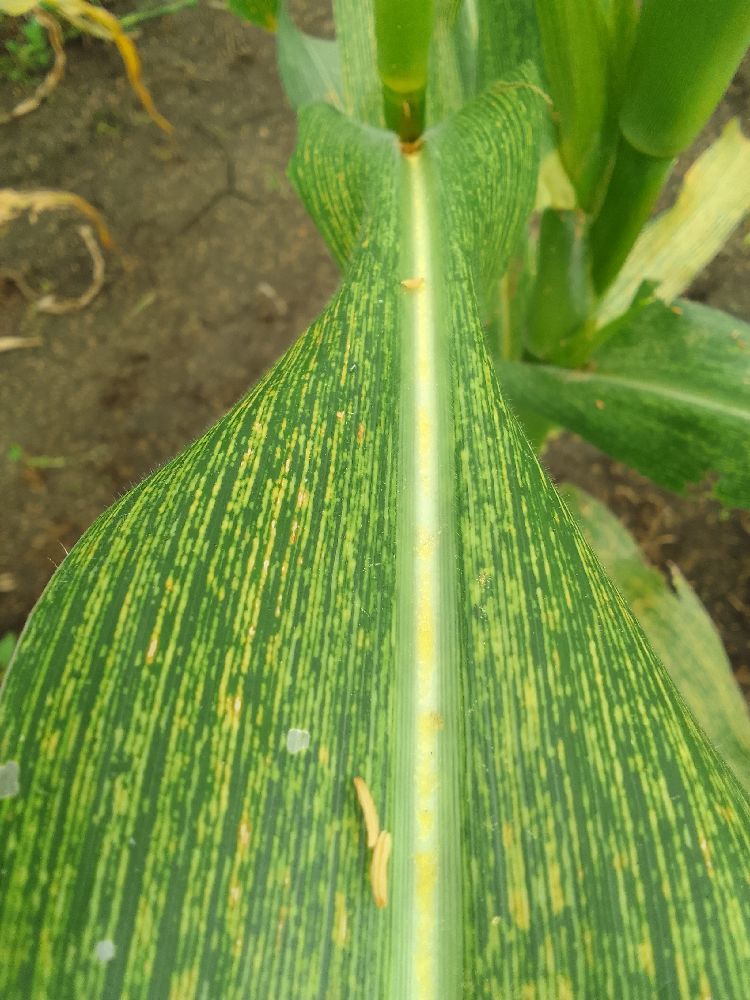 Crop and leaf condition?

maize, maize streak virus
